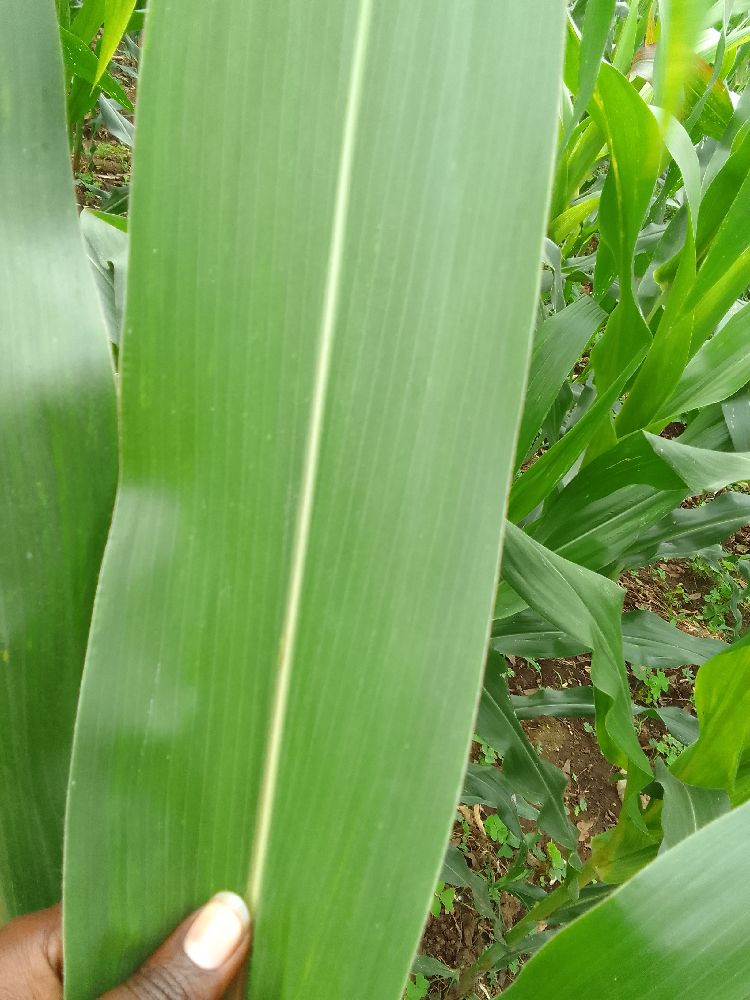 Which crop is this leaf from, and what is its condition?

maize, healthy
